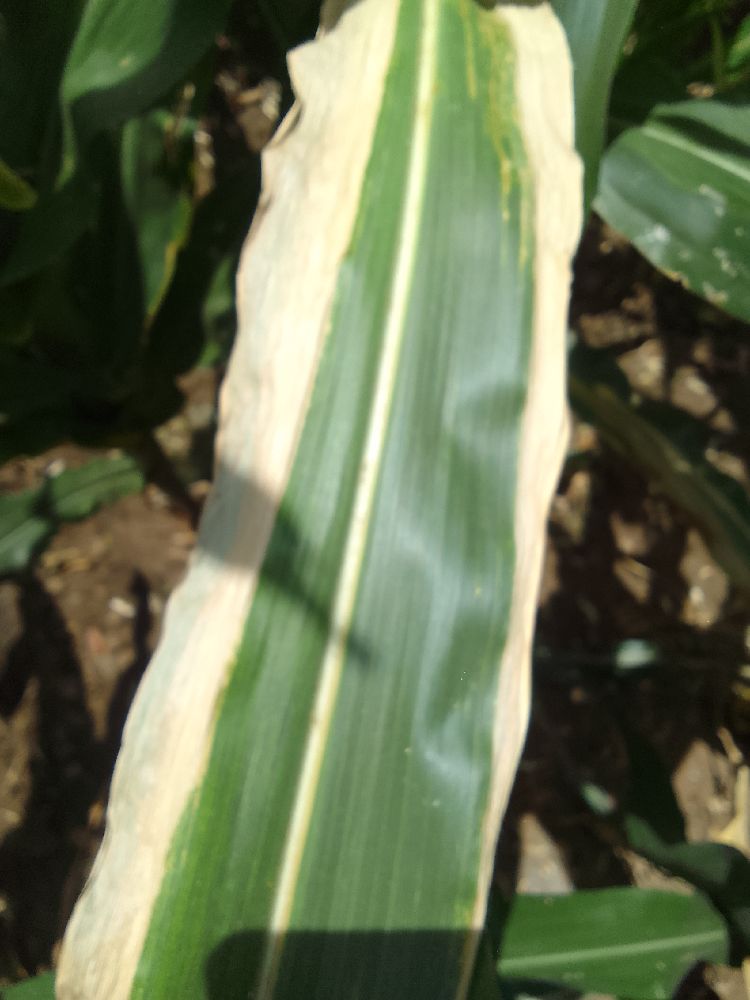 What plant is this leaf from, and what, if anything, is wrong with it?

maize, maize lethal necrosis
